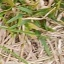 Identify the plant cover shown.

grass
